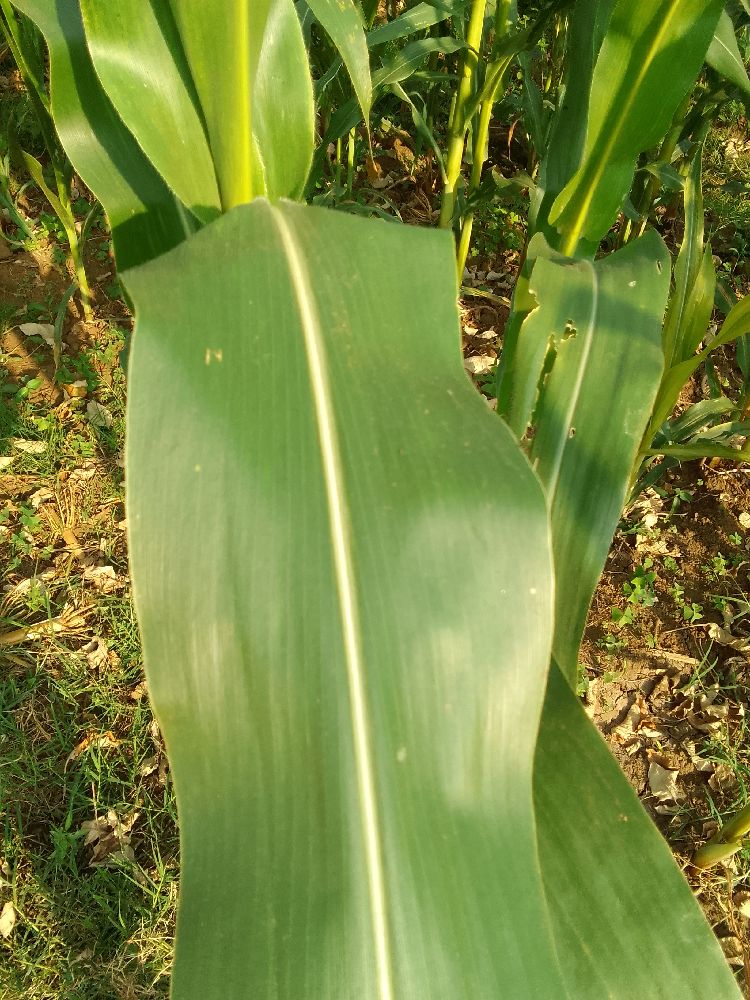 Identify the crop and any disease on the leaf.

maize, healthy
